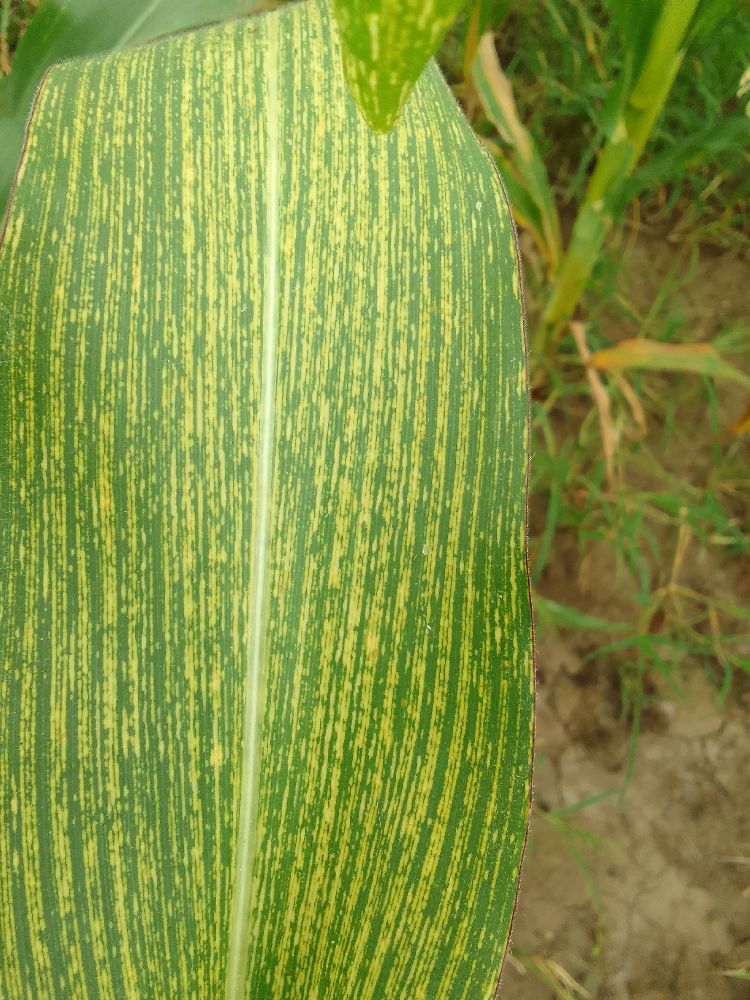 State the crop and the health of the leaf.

maize, maize streak virus
